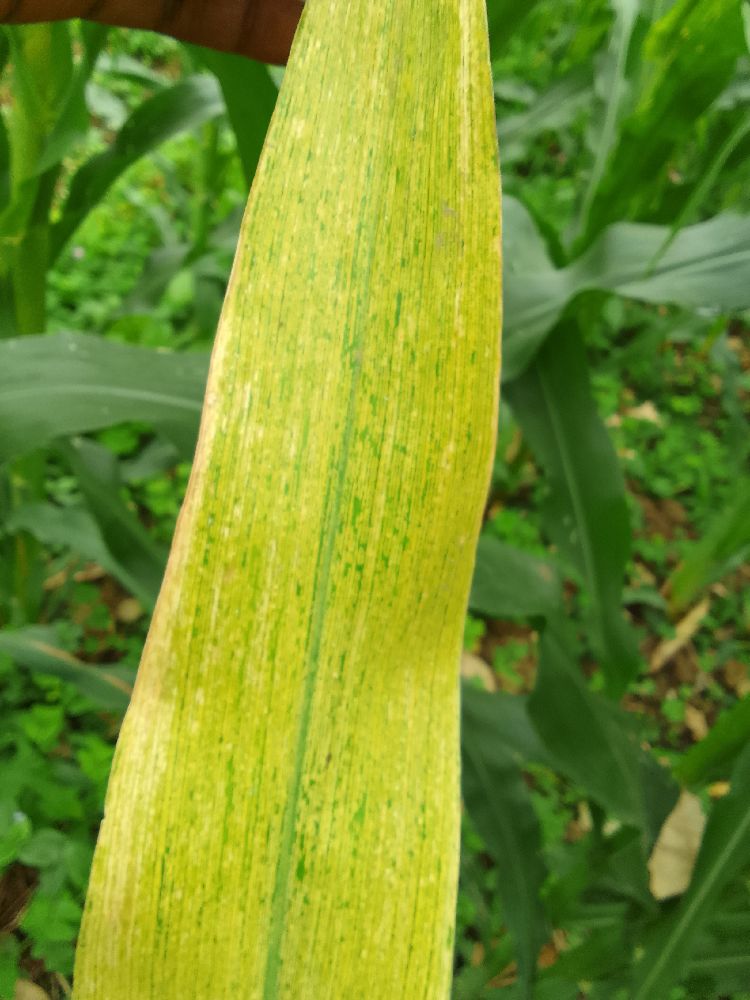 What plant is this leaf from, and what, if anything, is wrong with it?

maize, maize lethal necrosis
